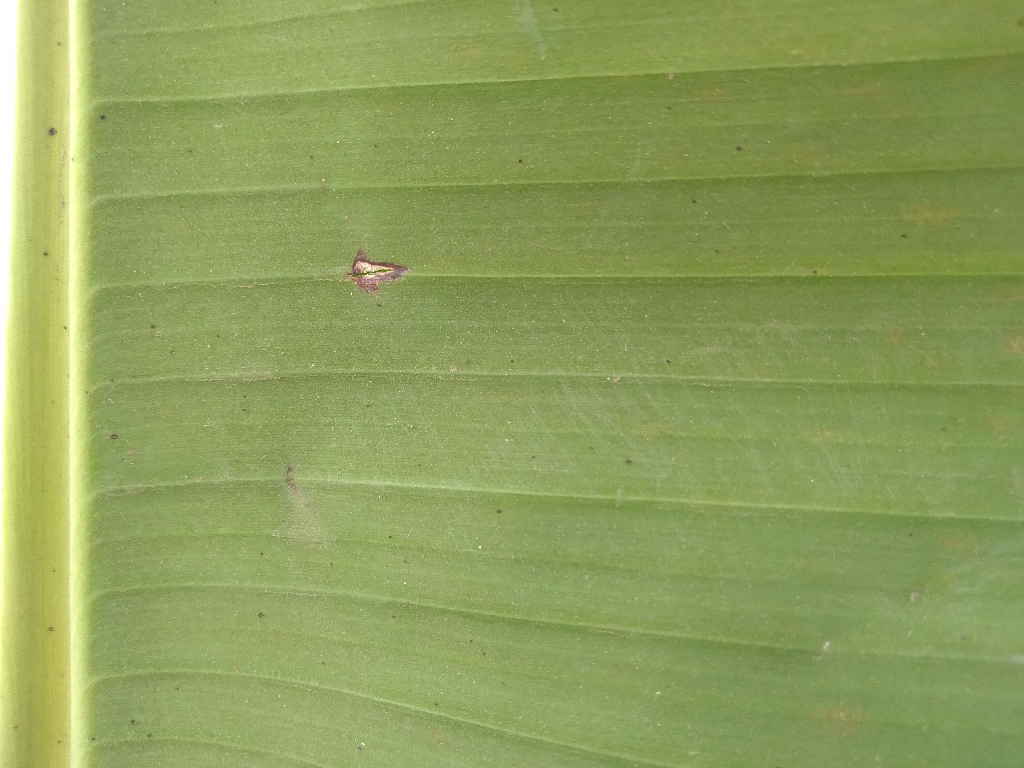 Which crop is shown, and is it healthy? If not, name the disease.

banana, healthy
